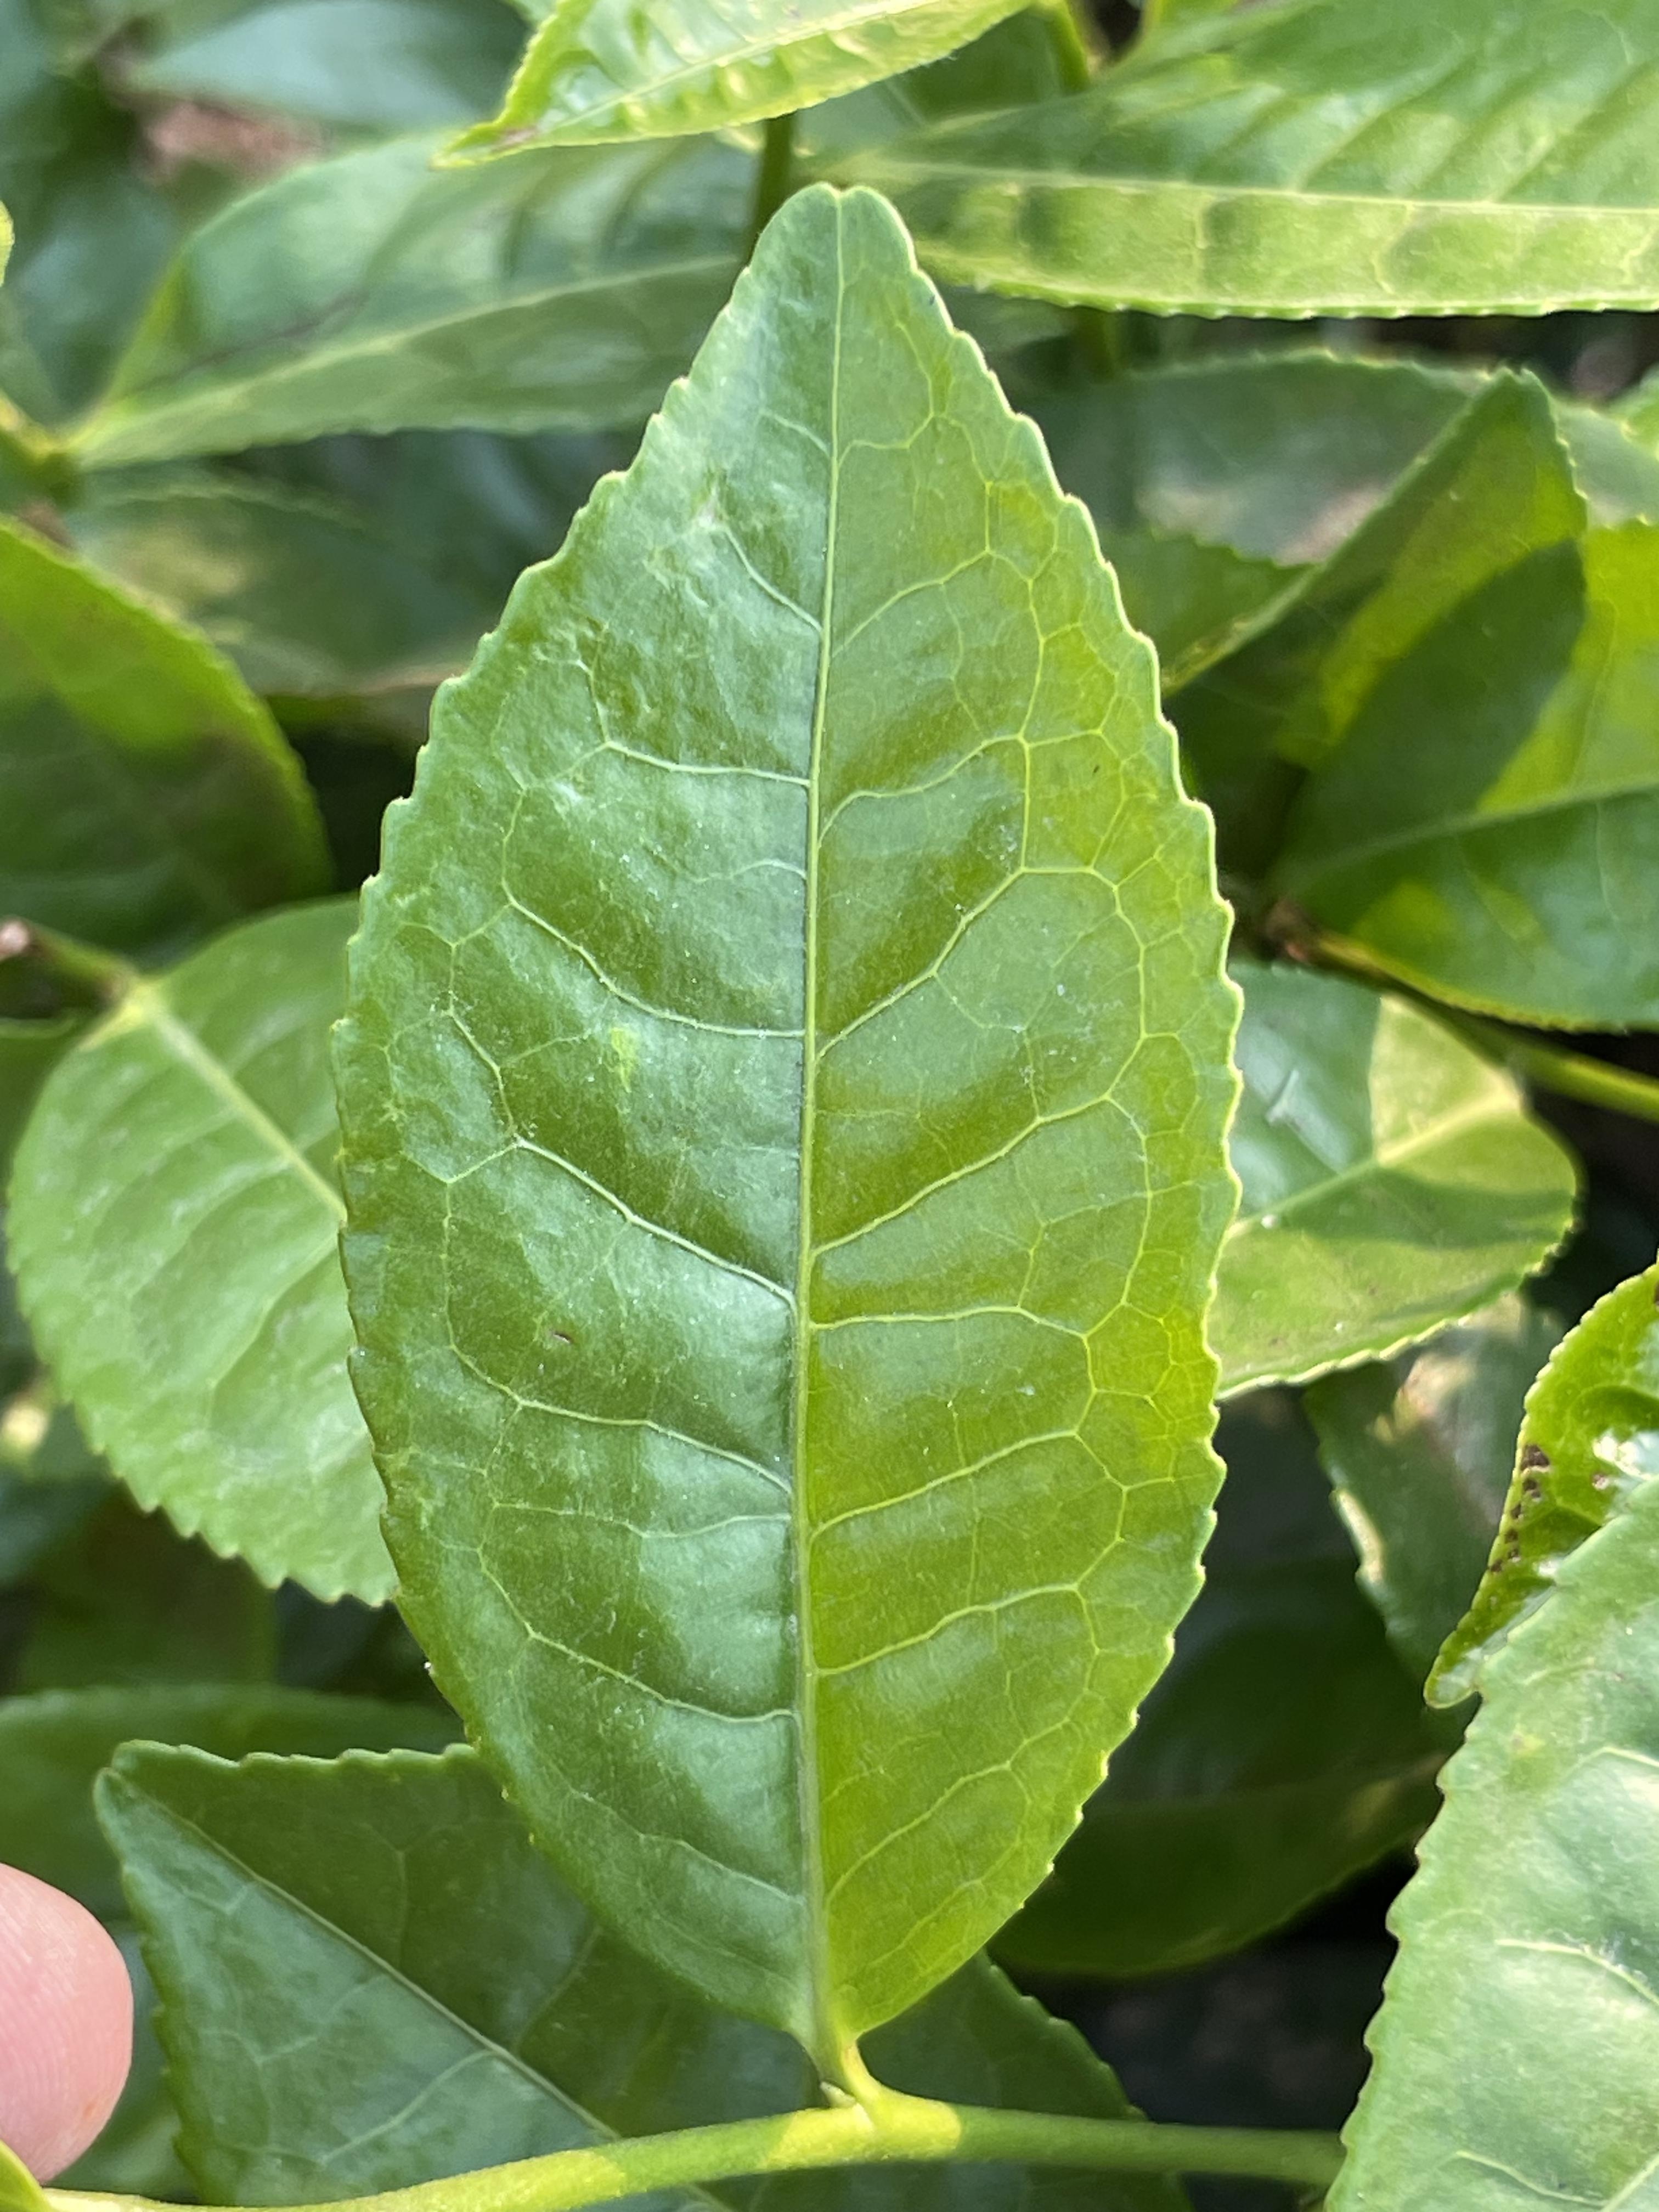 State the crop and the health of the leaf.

tea, healthy leaf
